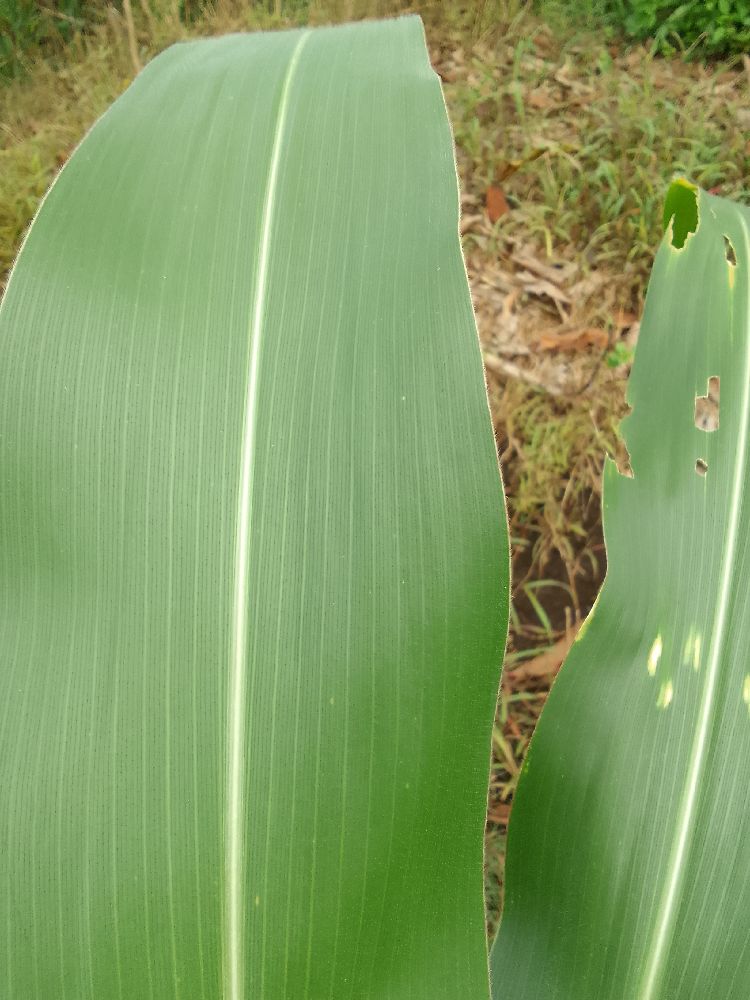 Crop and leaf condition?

maize, healthy
